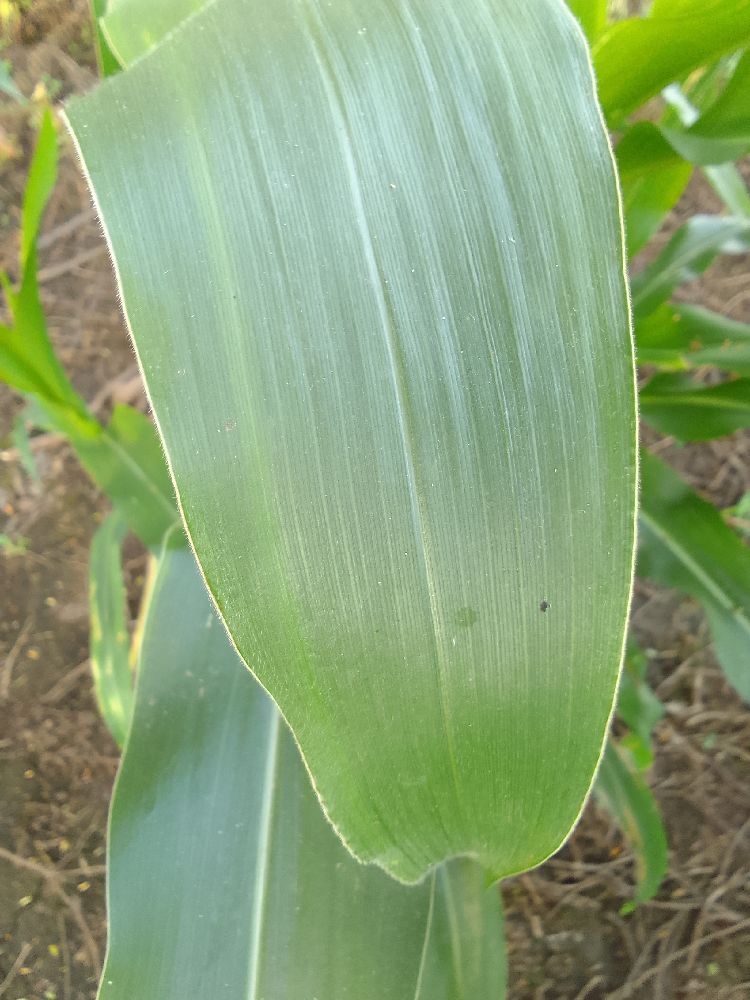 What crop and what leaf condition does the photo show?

maize, healthy
